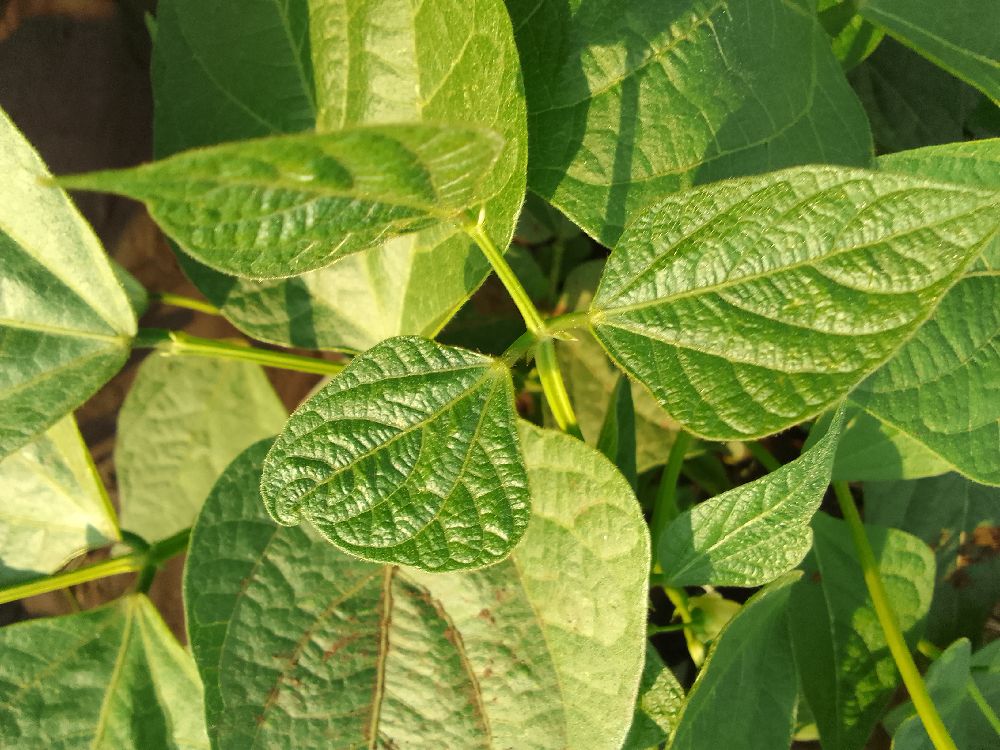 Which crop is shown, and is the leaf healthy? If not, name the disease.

common bean, healthy
